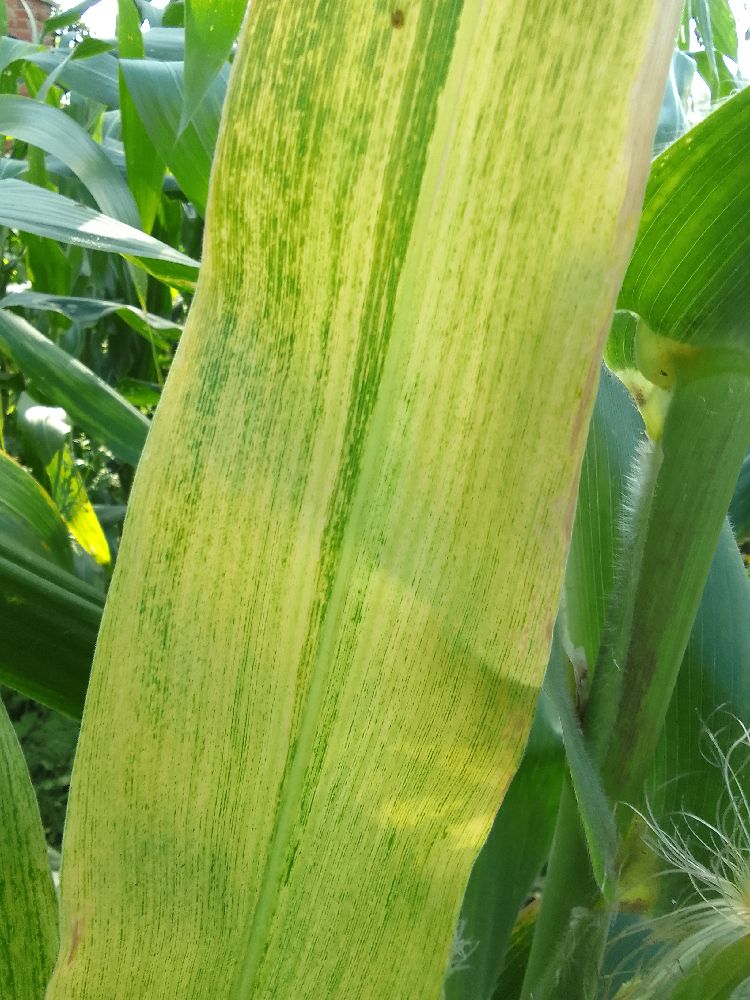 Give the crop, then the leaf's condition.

maize, maize lethal necrosis
